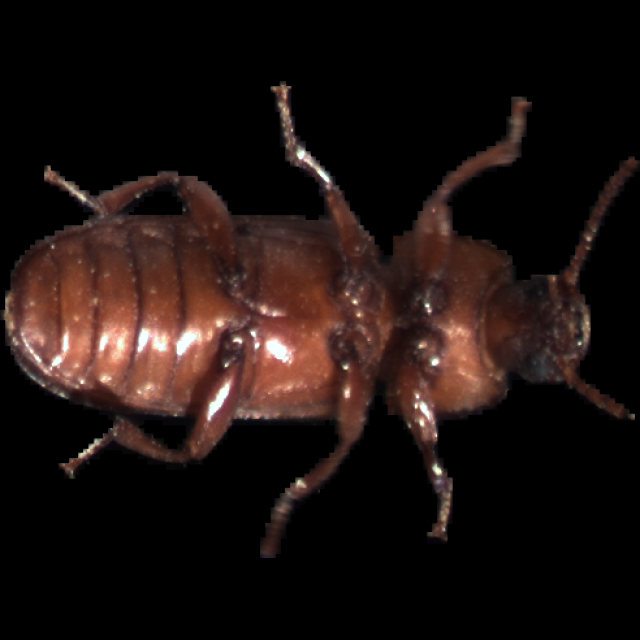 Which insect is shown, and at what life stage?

mealworm beetle
